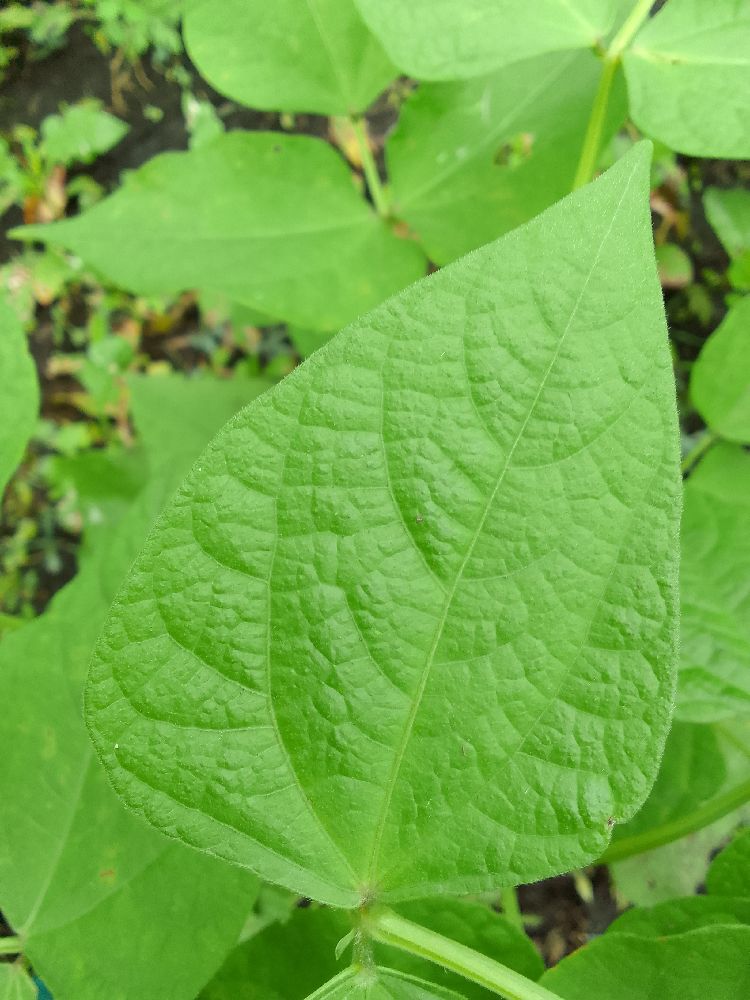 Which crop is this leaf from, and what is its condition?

common bean, healthy
